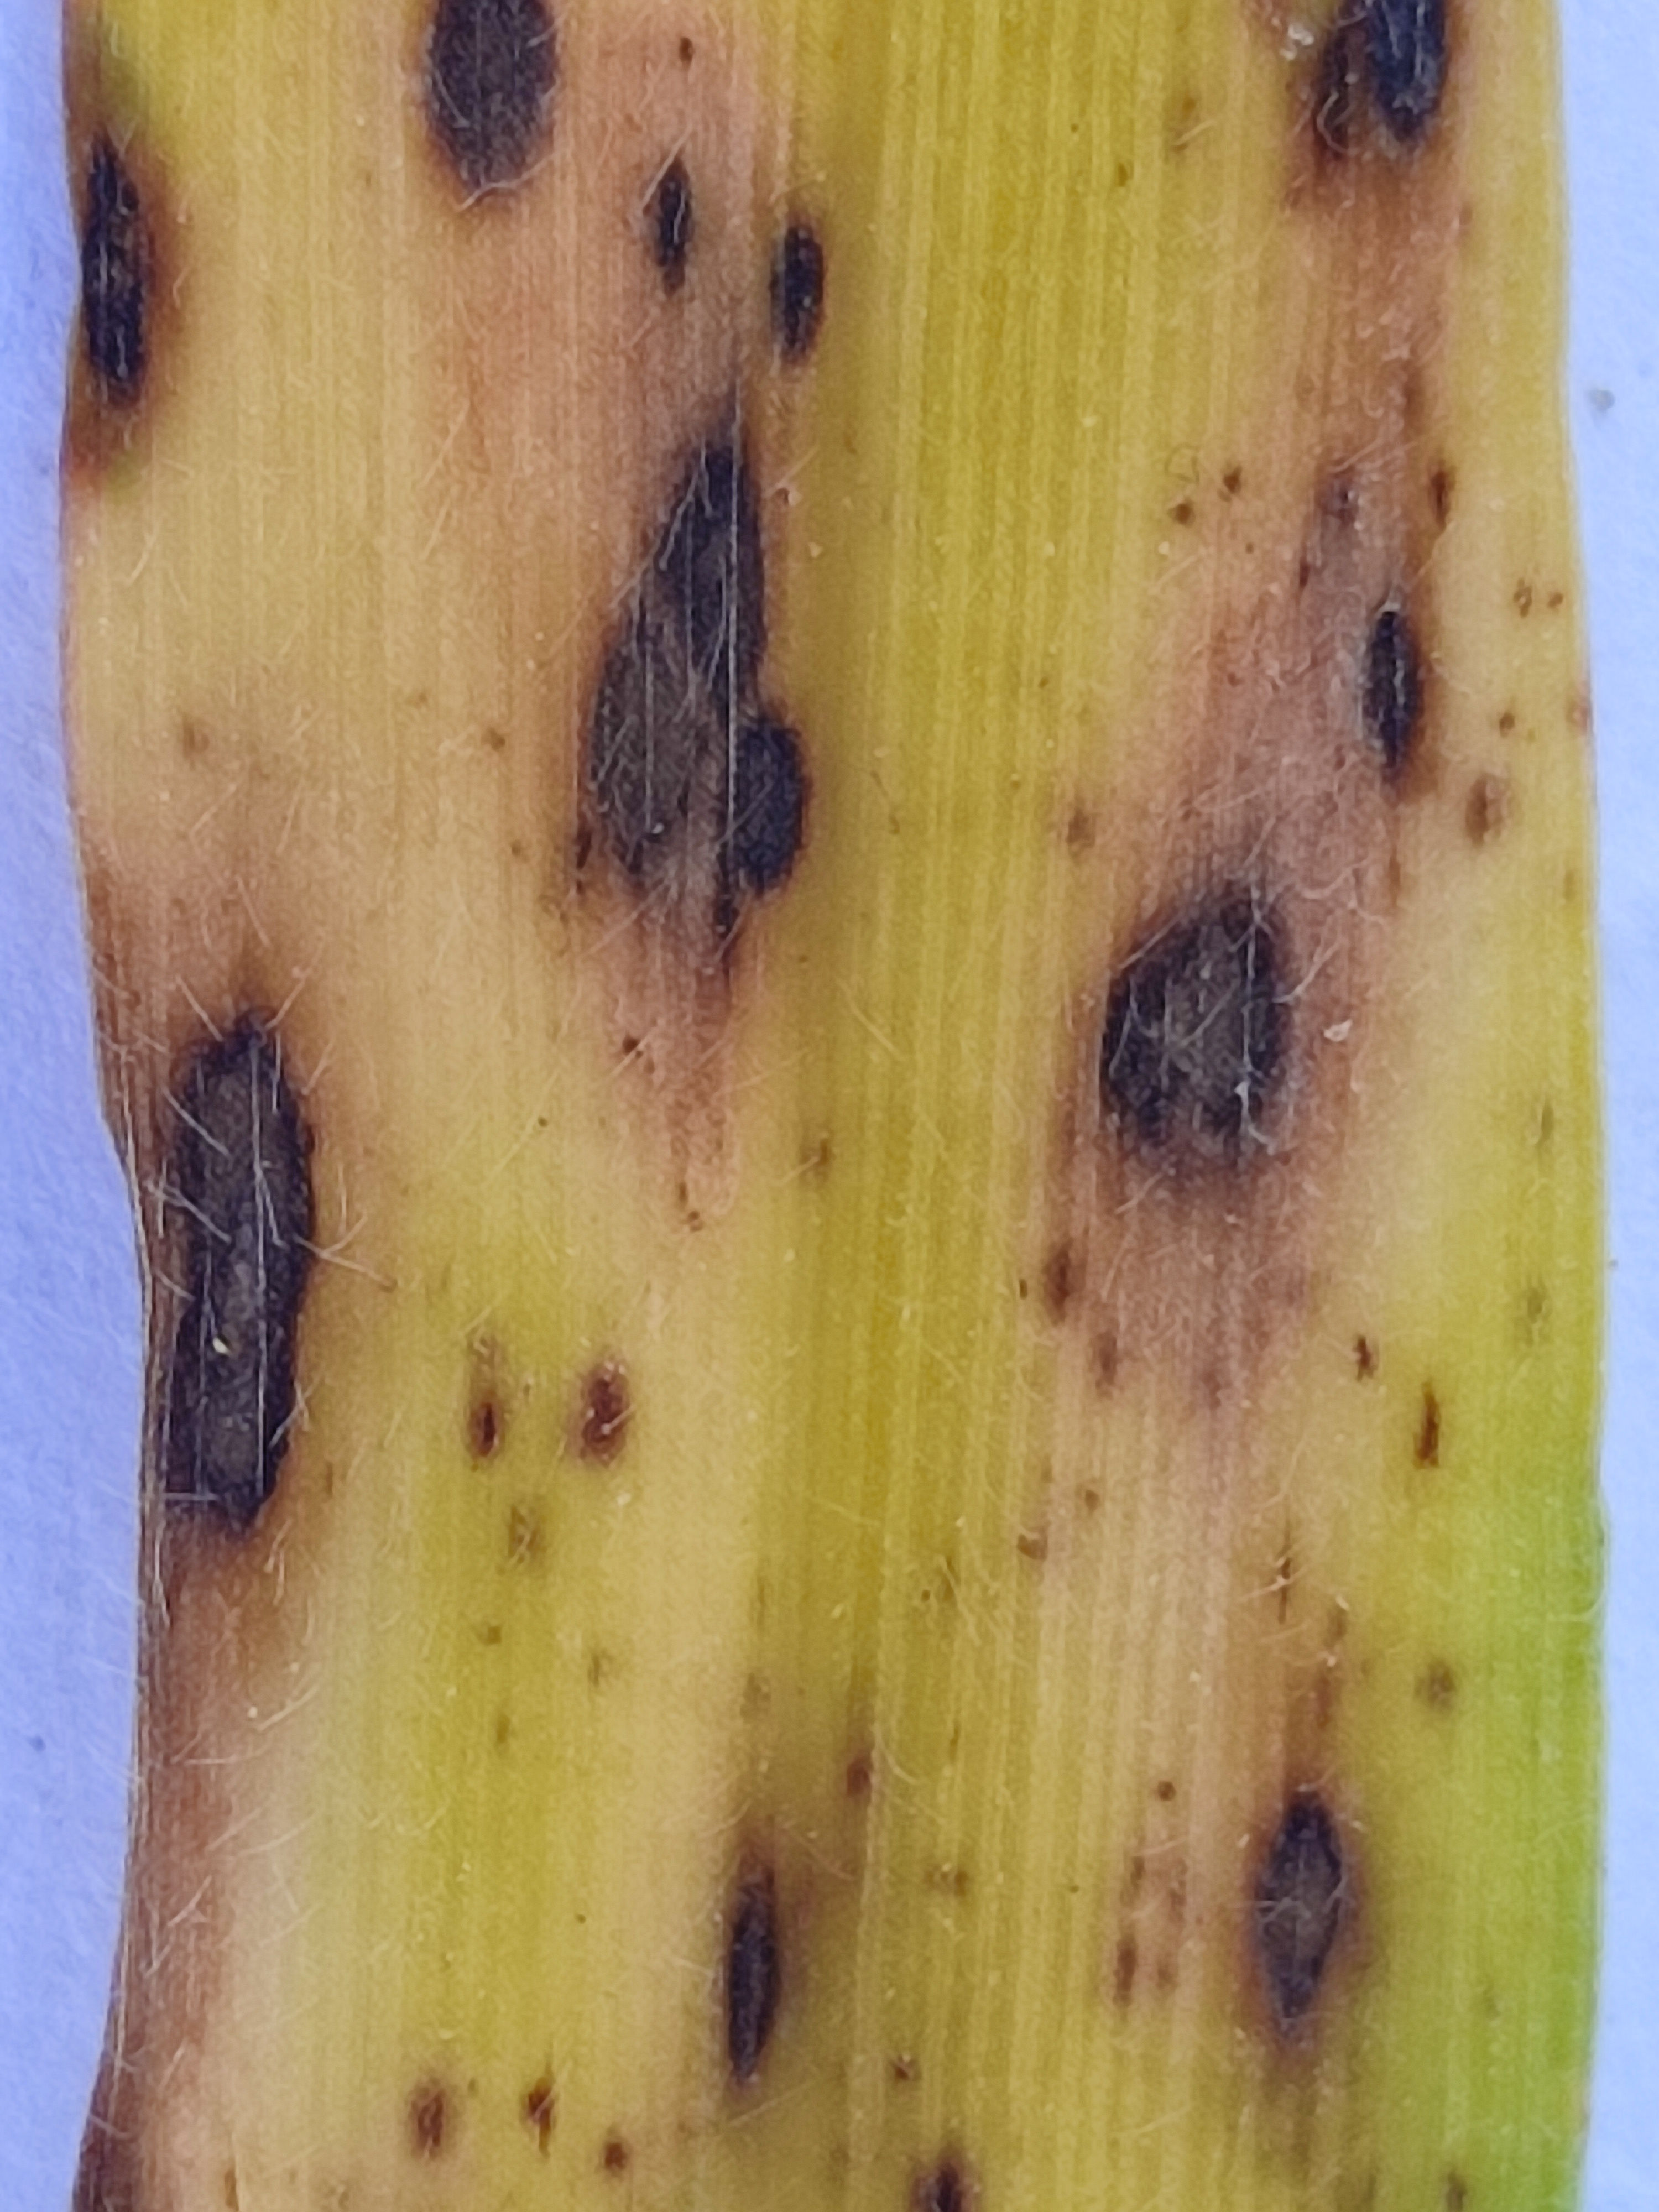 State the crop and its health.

pearl millet, pyricularia sp.
